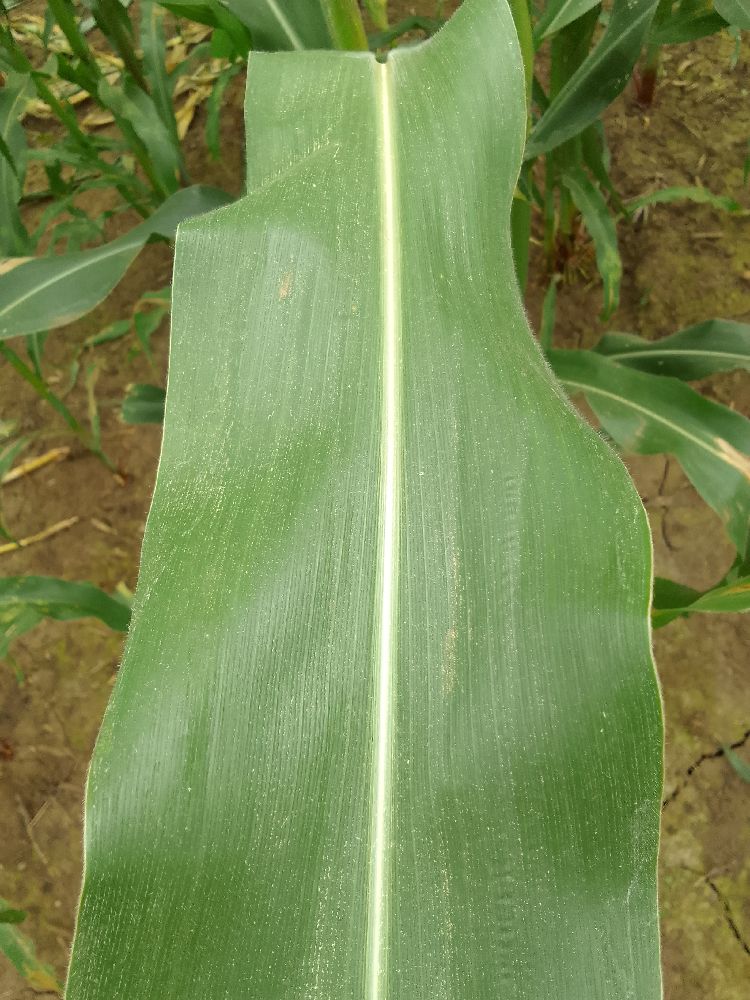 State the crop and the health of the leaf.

maize, healthy
